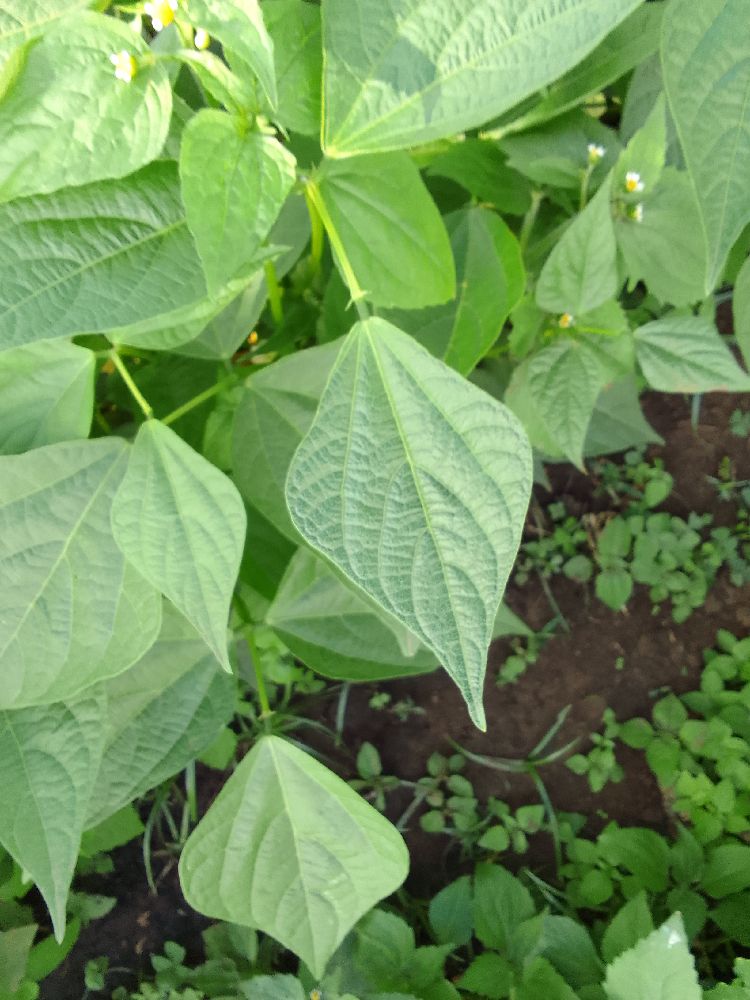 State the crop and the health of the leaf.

common bean, healthy
